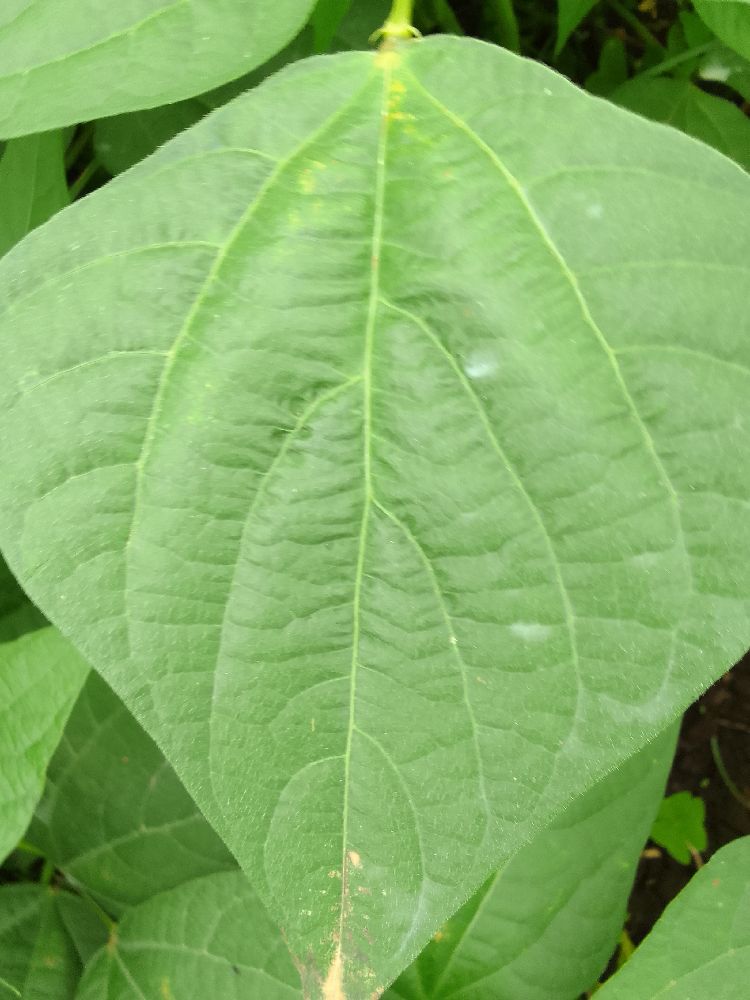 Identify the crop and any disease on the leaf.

common bean, healthy
